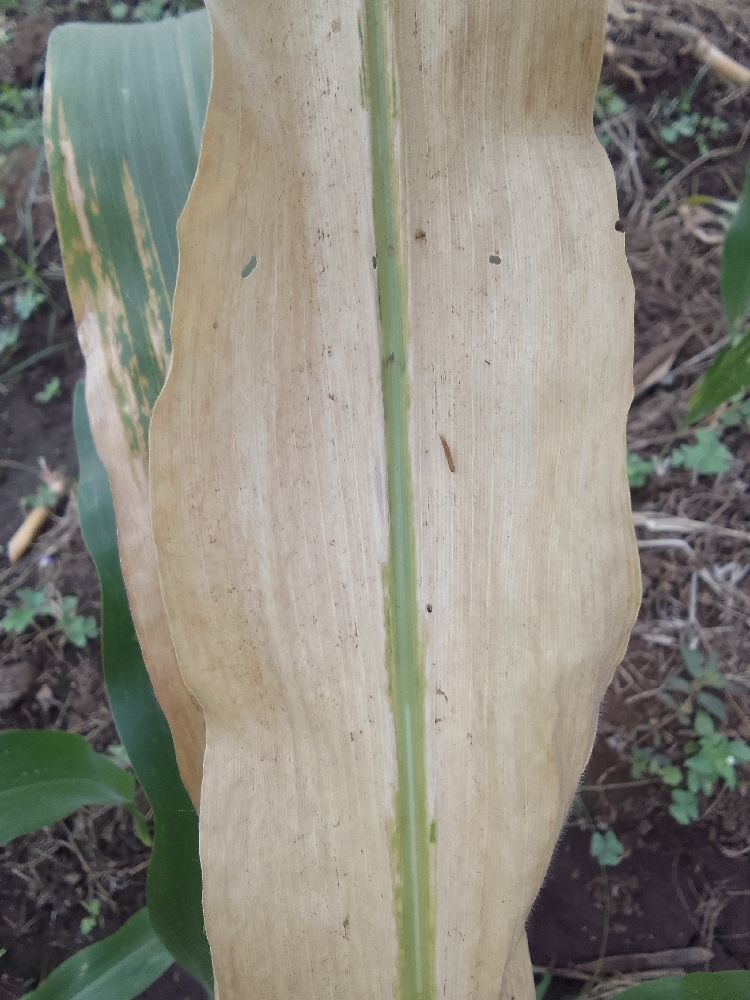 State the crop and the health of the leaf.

maize, maize lethal necrosis
